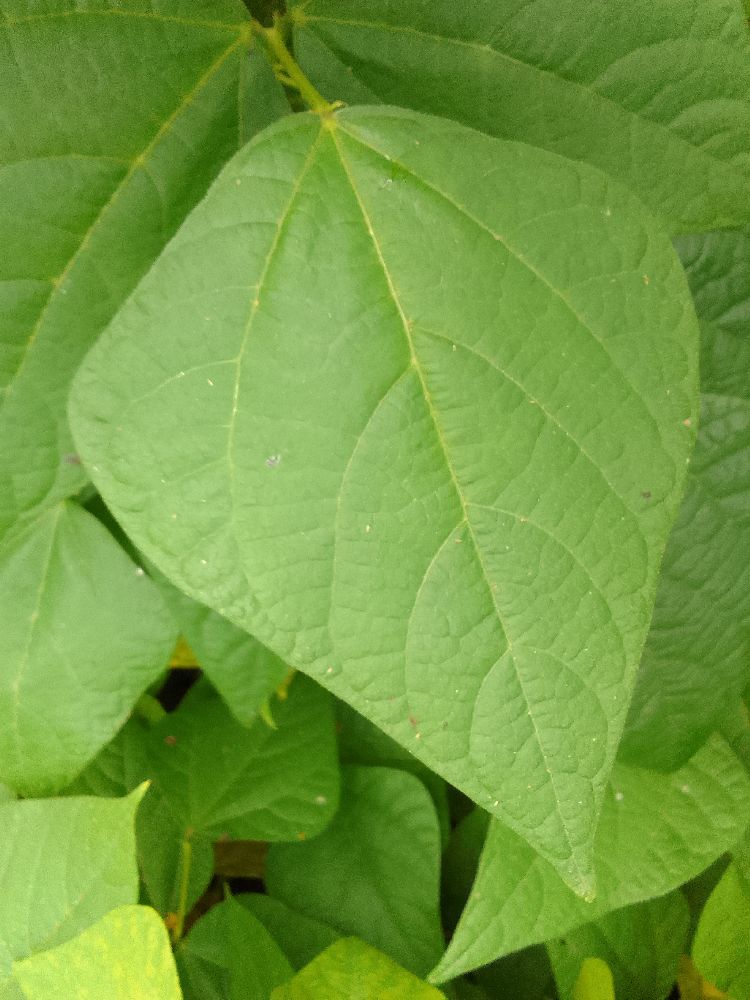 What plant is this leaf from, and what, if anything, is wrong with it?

common bean, healthy
